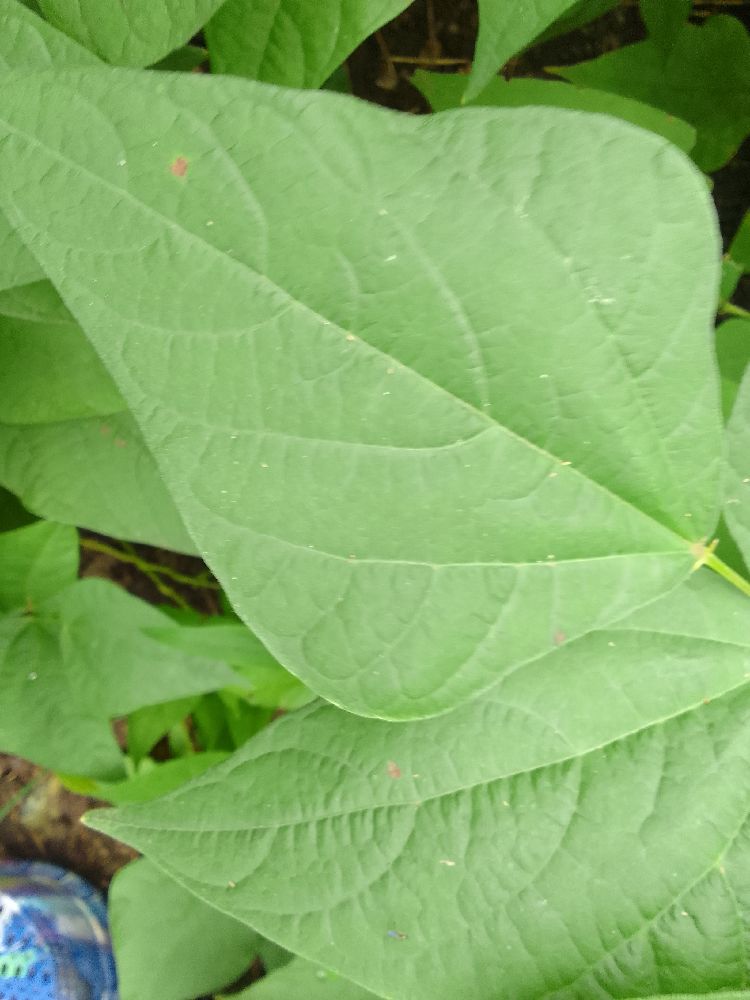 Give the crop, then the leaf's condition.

common bean, healthy
